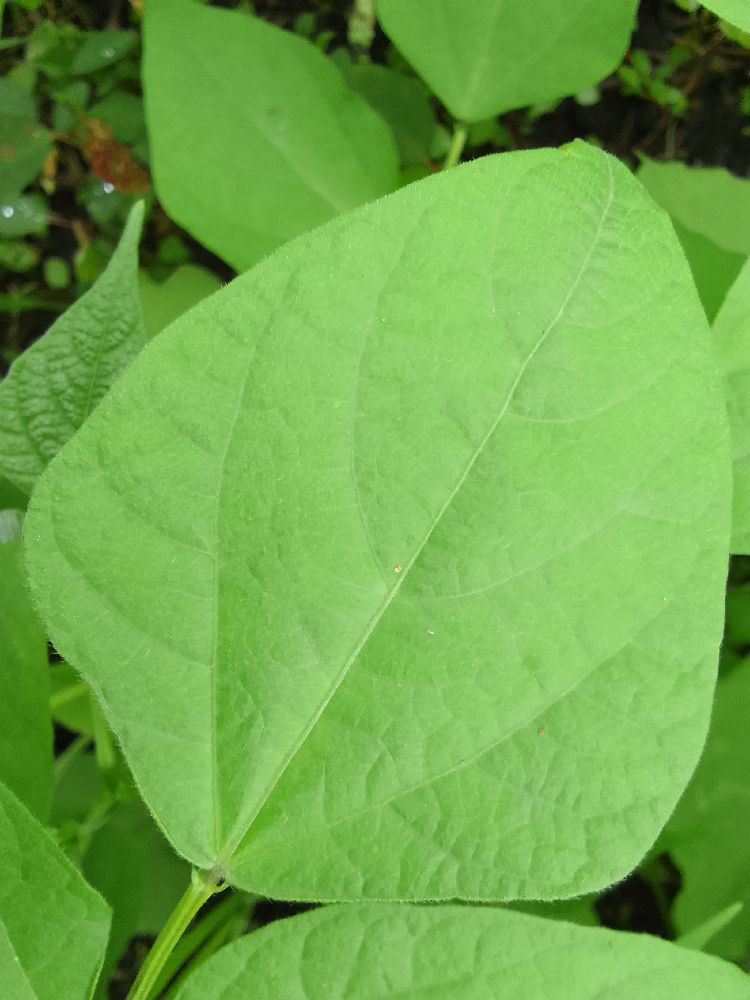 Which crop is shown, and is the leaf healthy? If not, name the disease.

common bean, healthy
